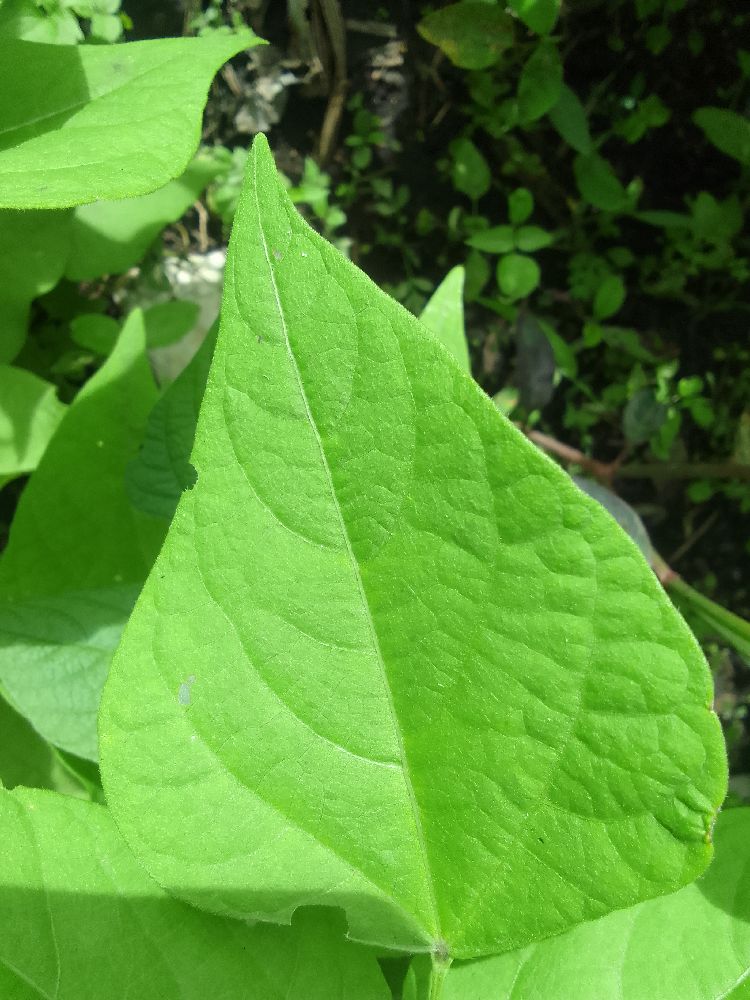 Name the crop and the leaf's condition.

common bean, healthy
